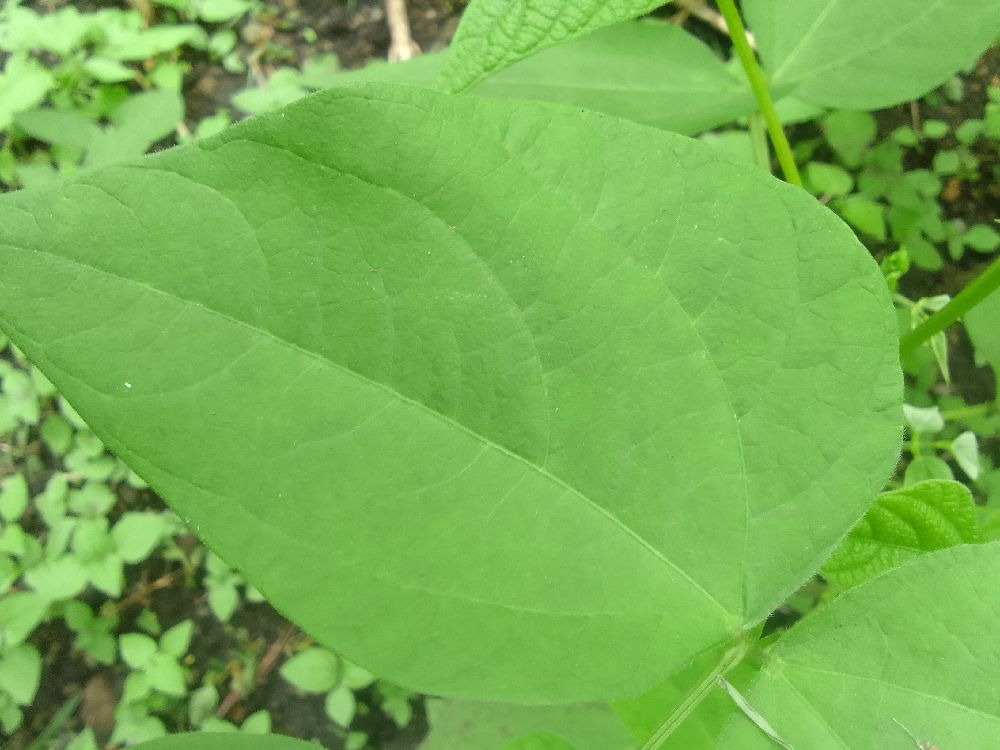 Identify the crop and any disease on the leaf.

common bean, healthy
